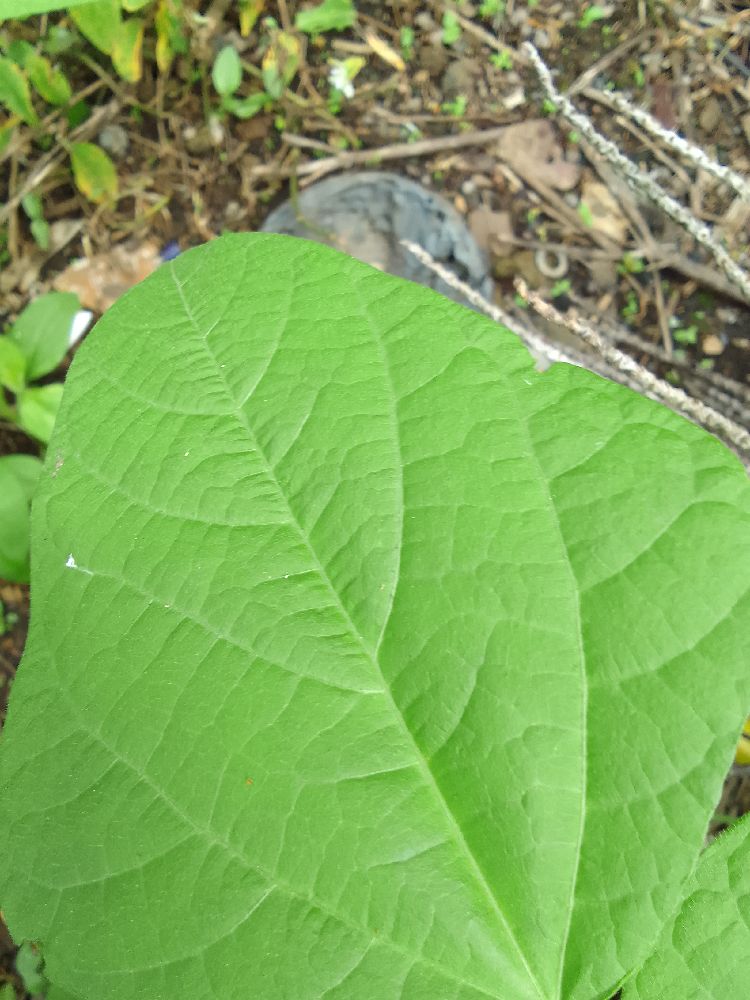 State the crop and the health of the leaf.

common bean, healthy
